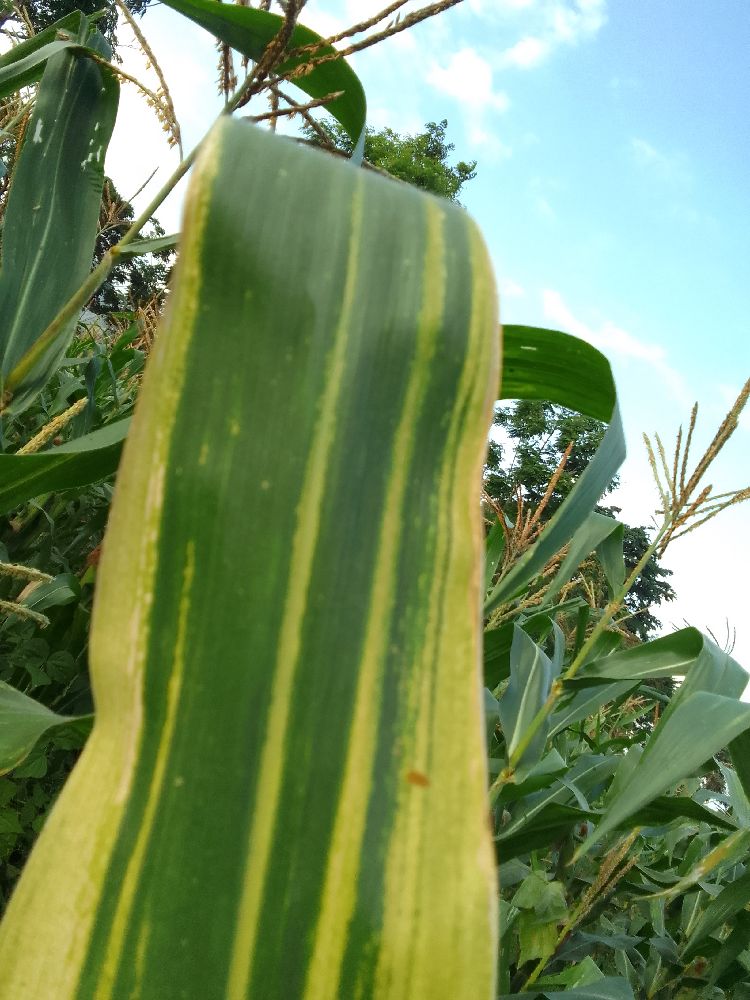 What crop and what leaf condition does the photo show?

maize, maize lethal necrosis
